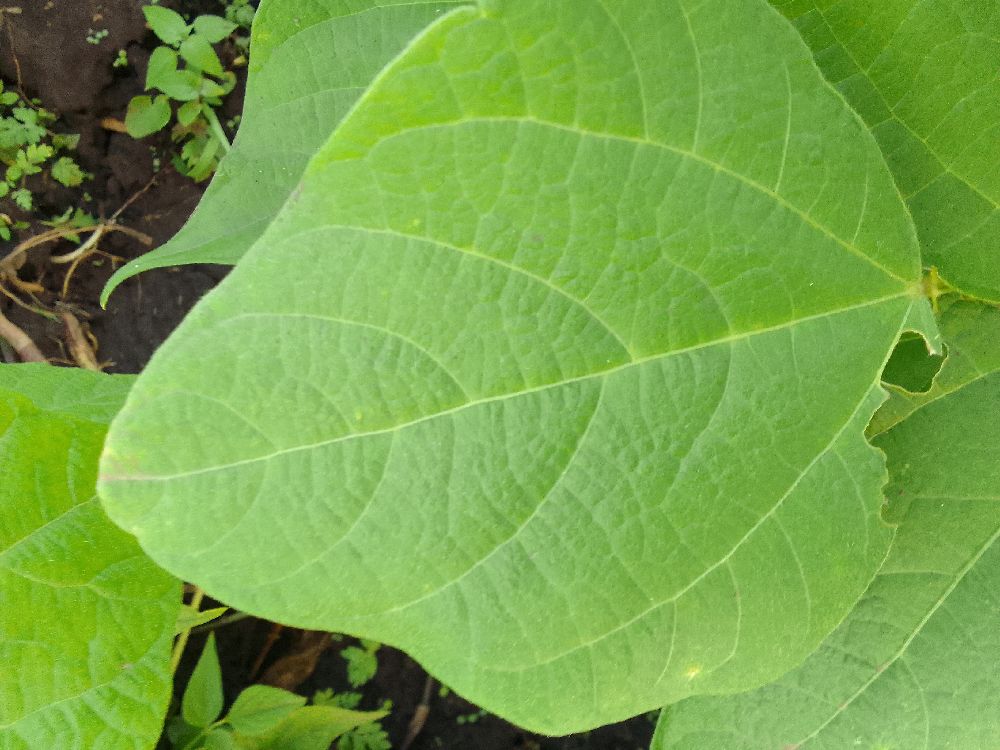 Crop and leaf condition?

common bean, healthy
